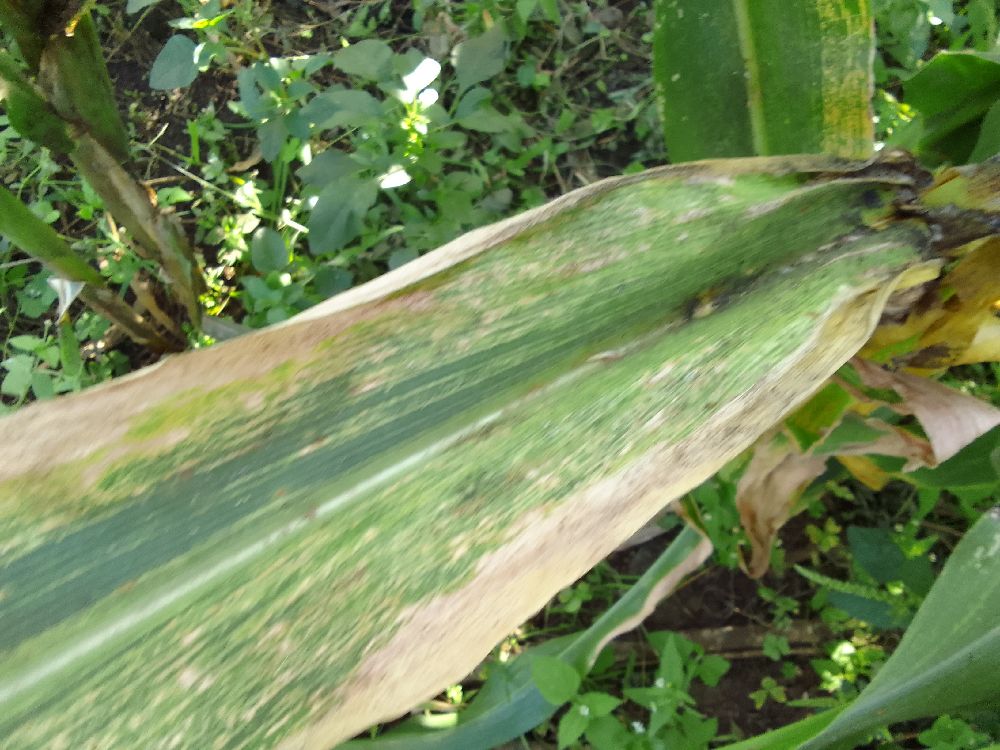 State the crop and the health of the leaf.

maize, maize lethal necrosis
